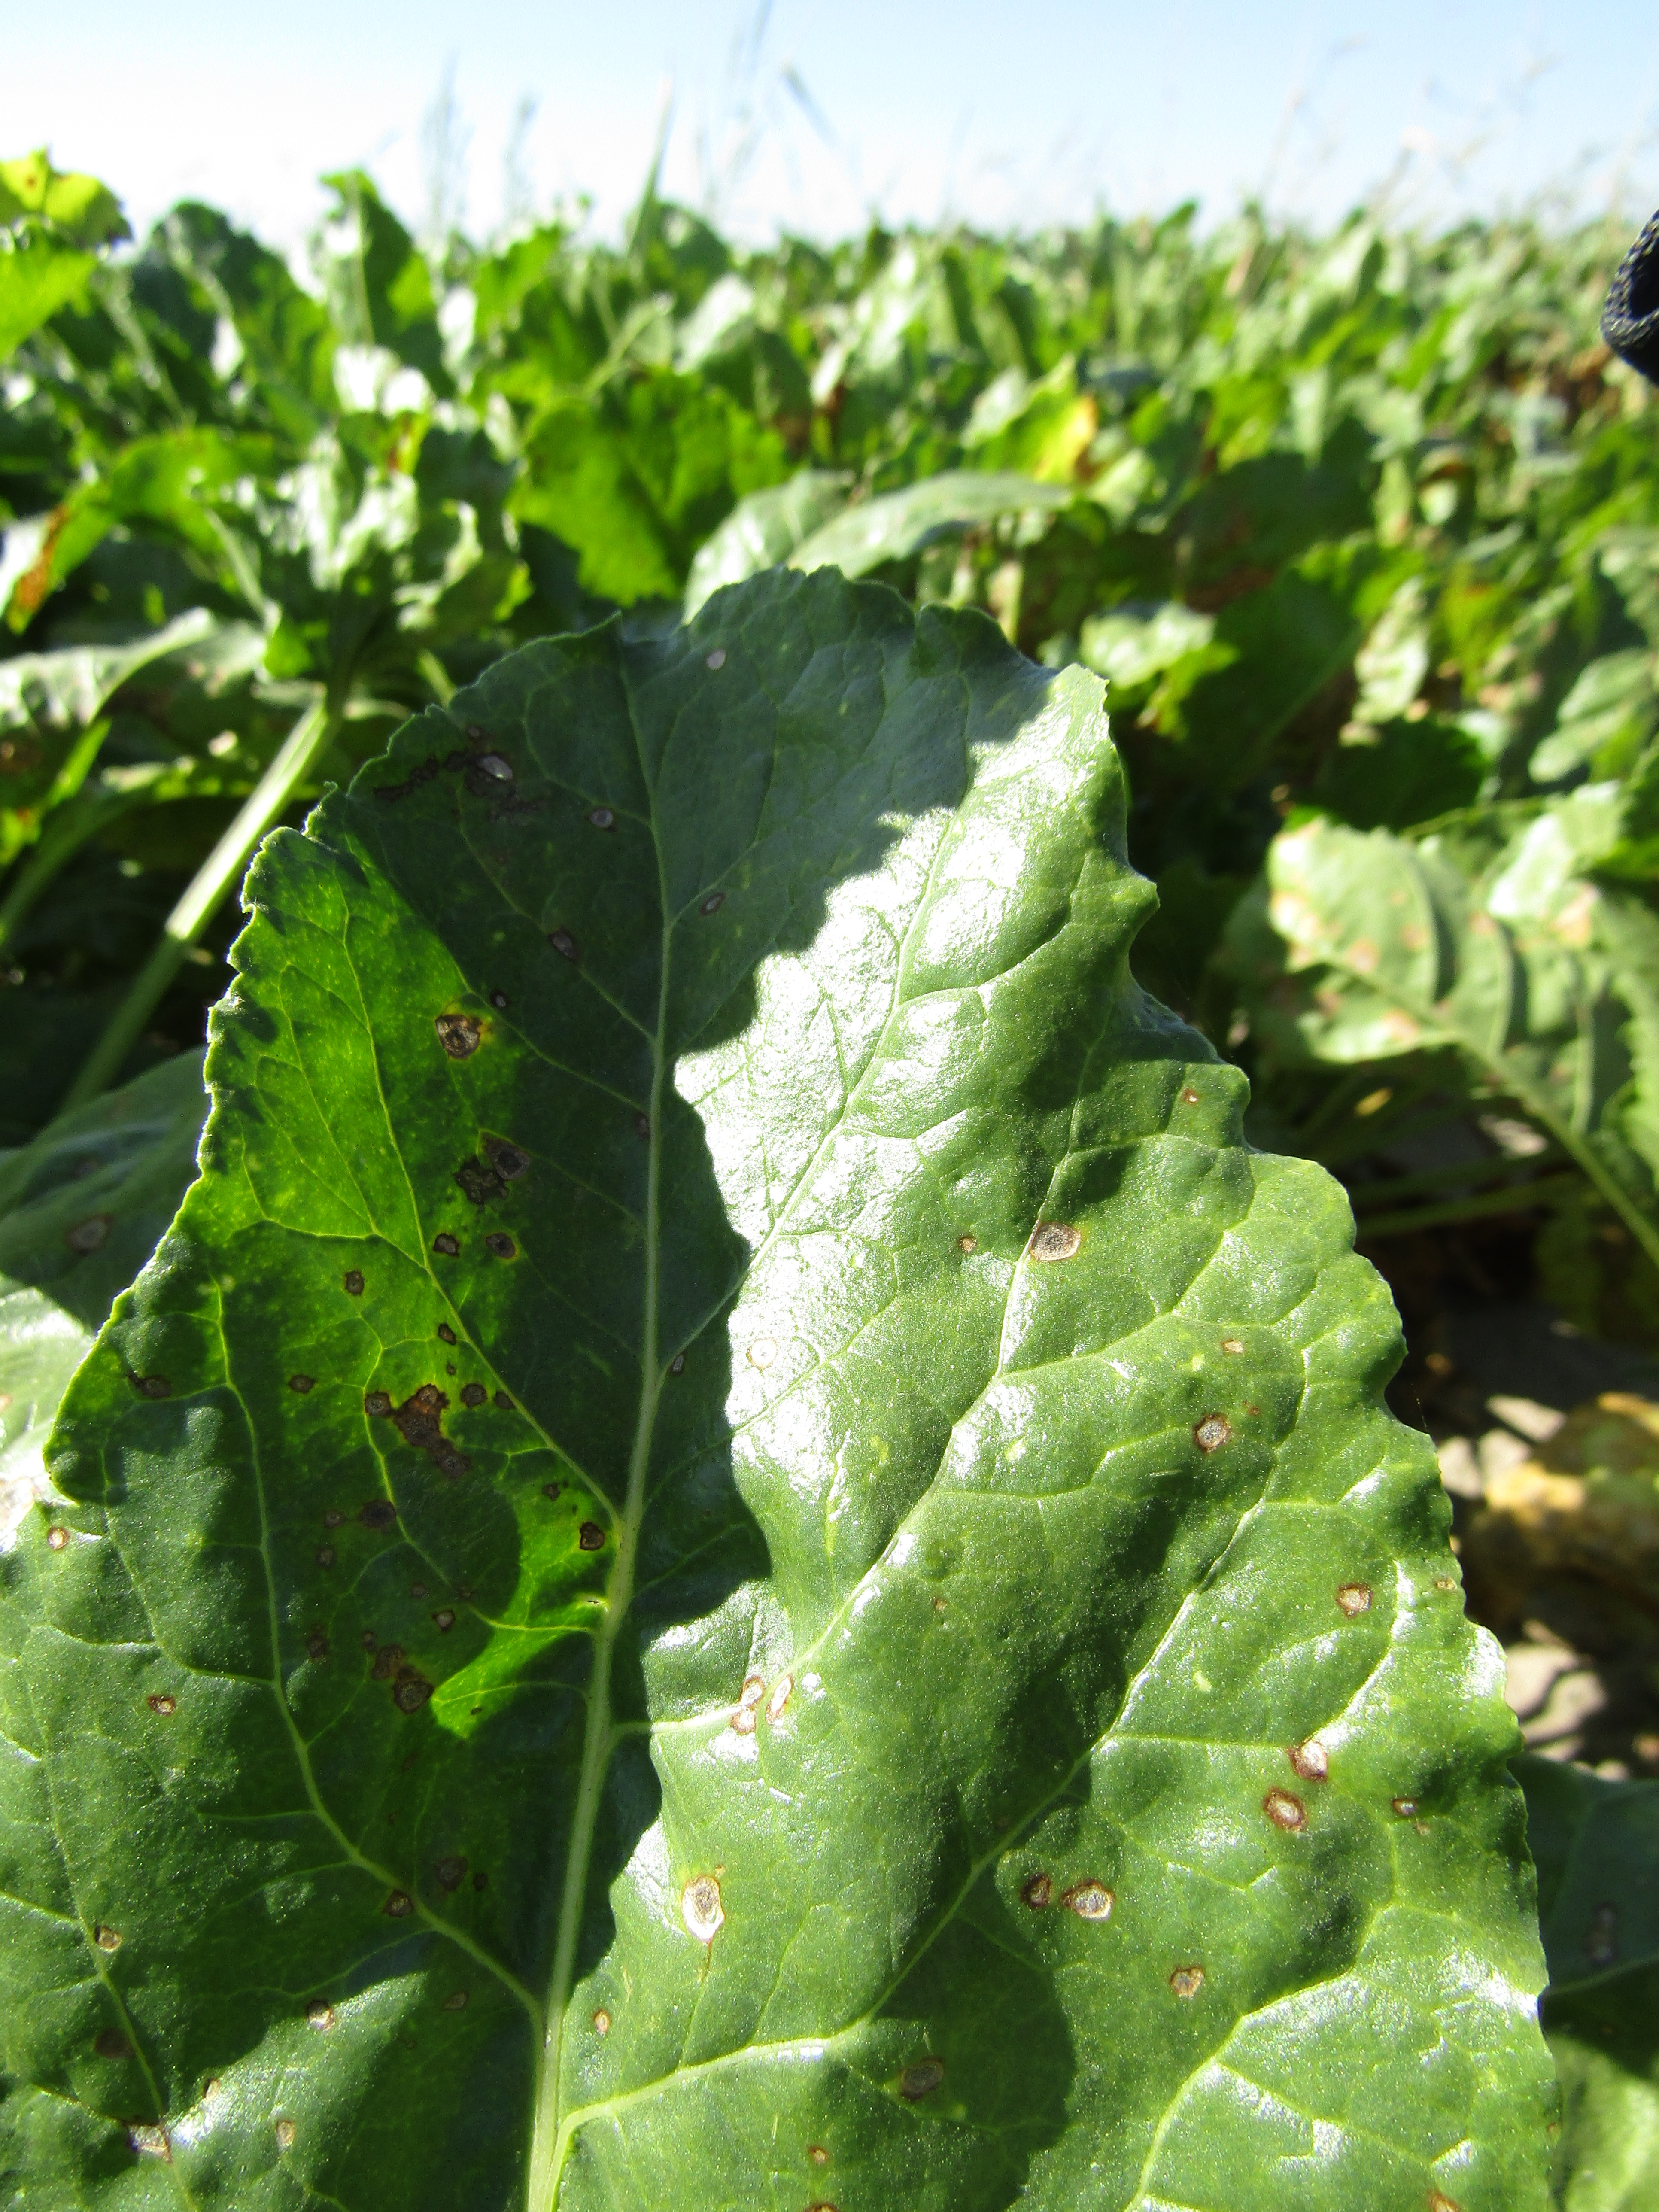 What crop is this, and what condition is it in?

beet, cercospora
